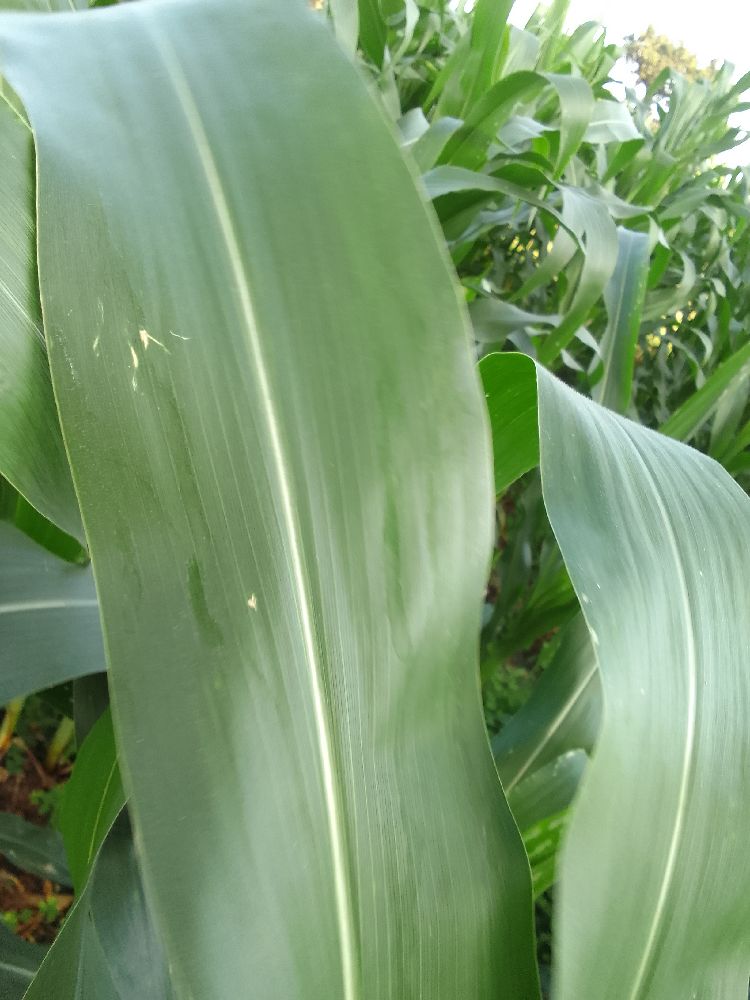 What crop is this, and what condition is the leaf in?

maize, healthy
